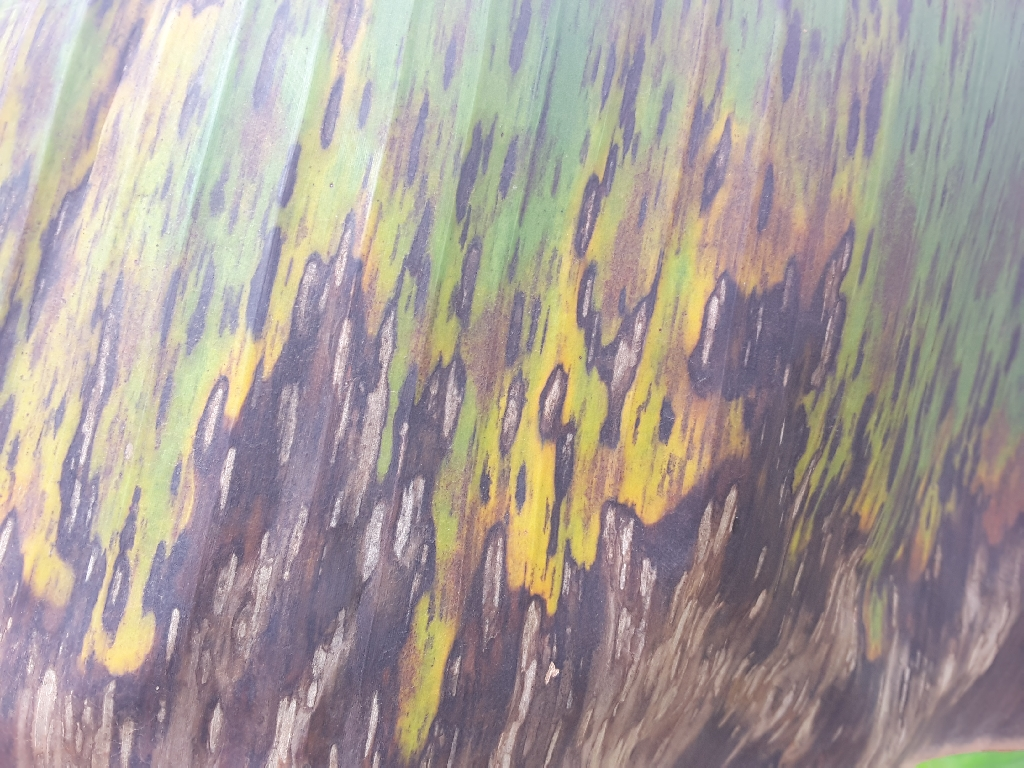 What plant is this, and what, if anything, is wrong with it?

banana, black sigatoka
